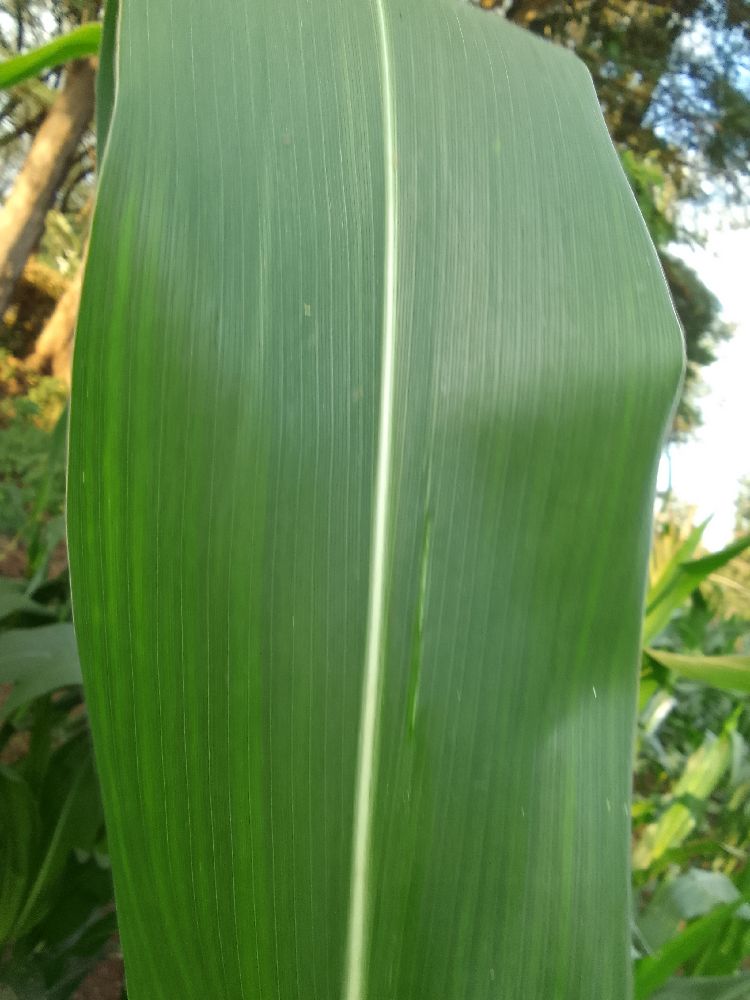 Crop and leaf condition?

maize, healthy
